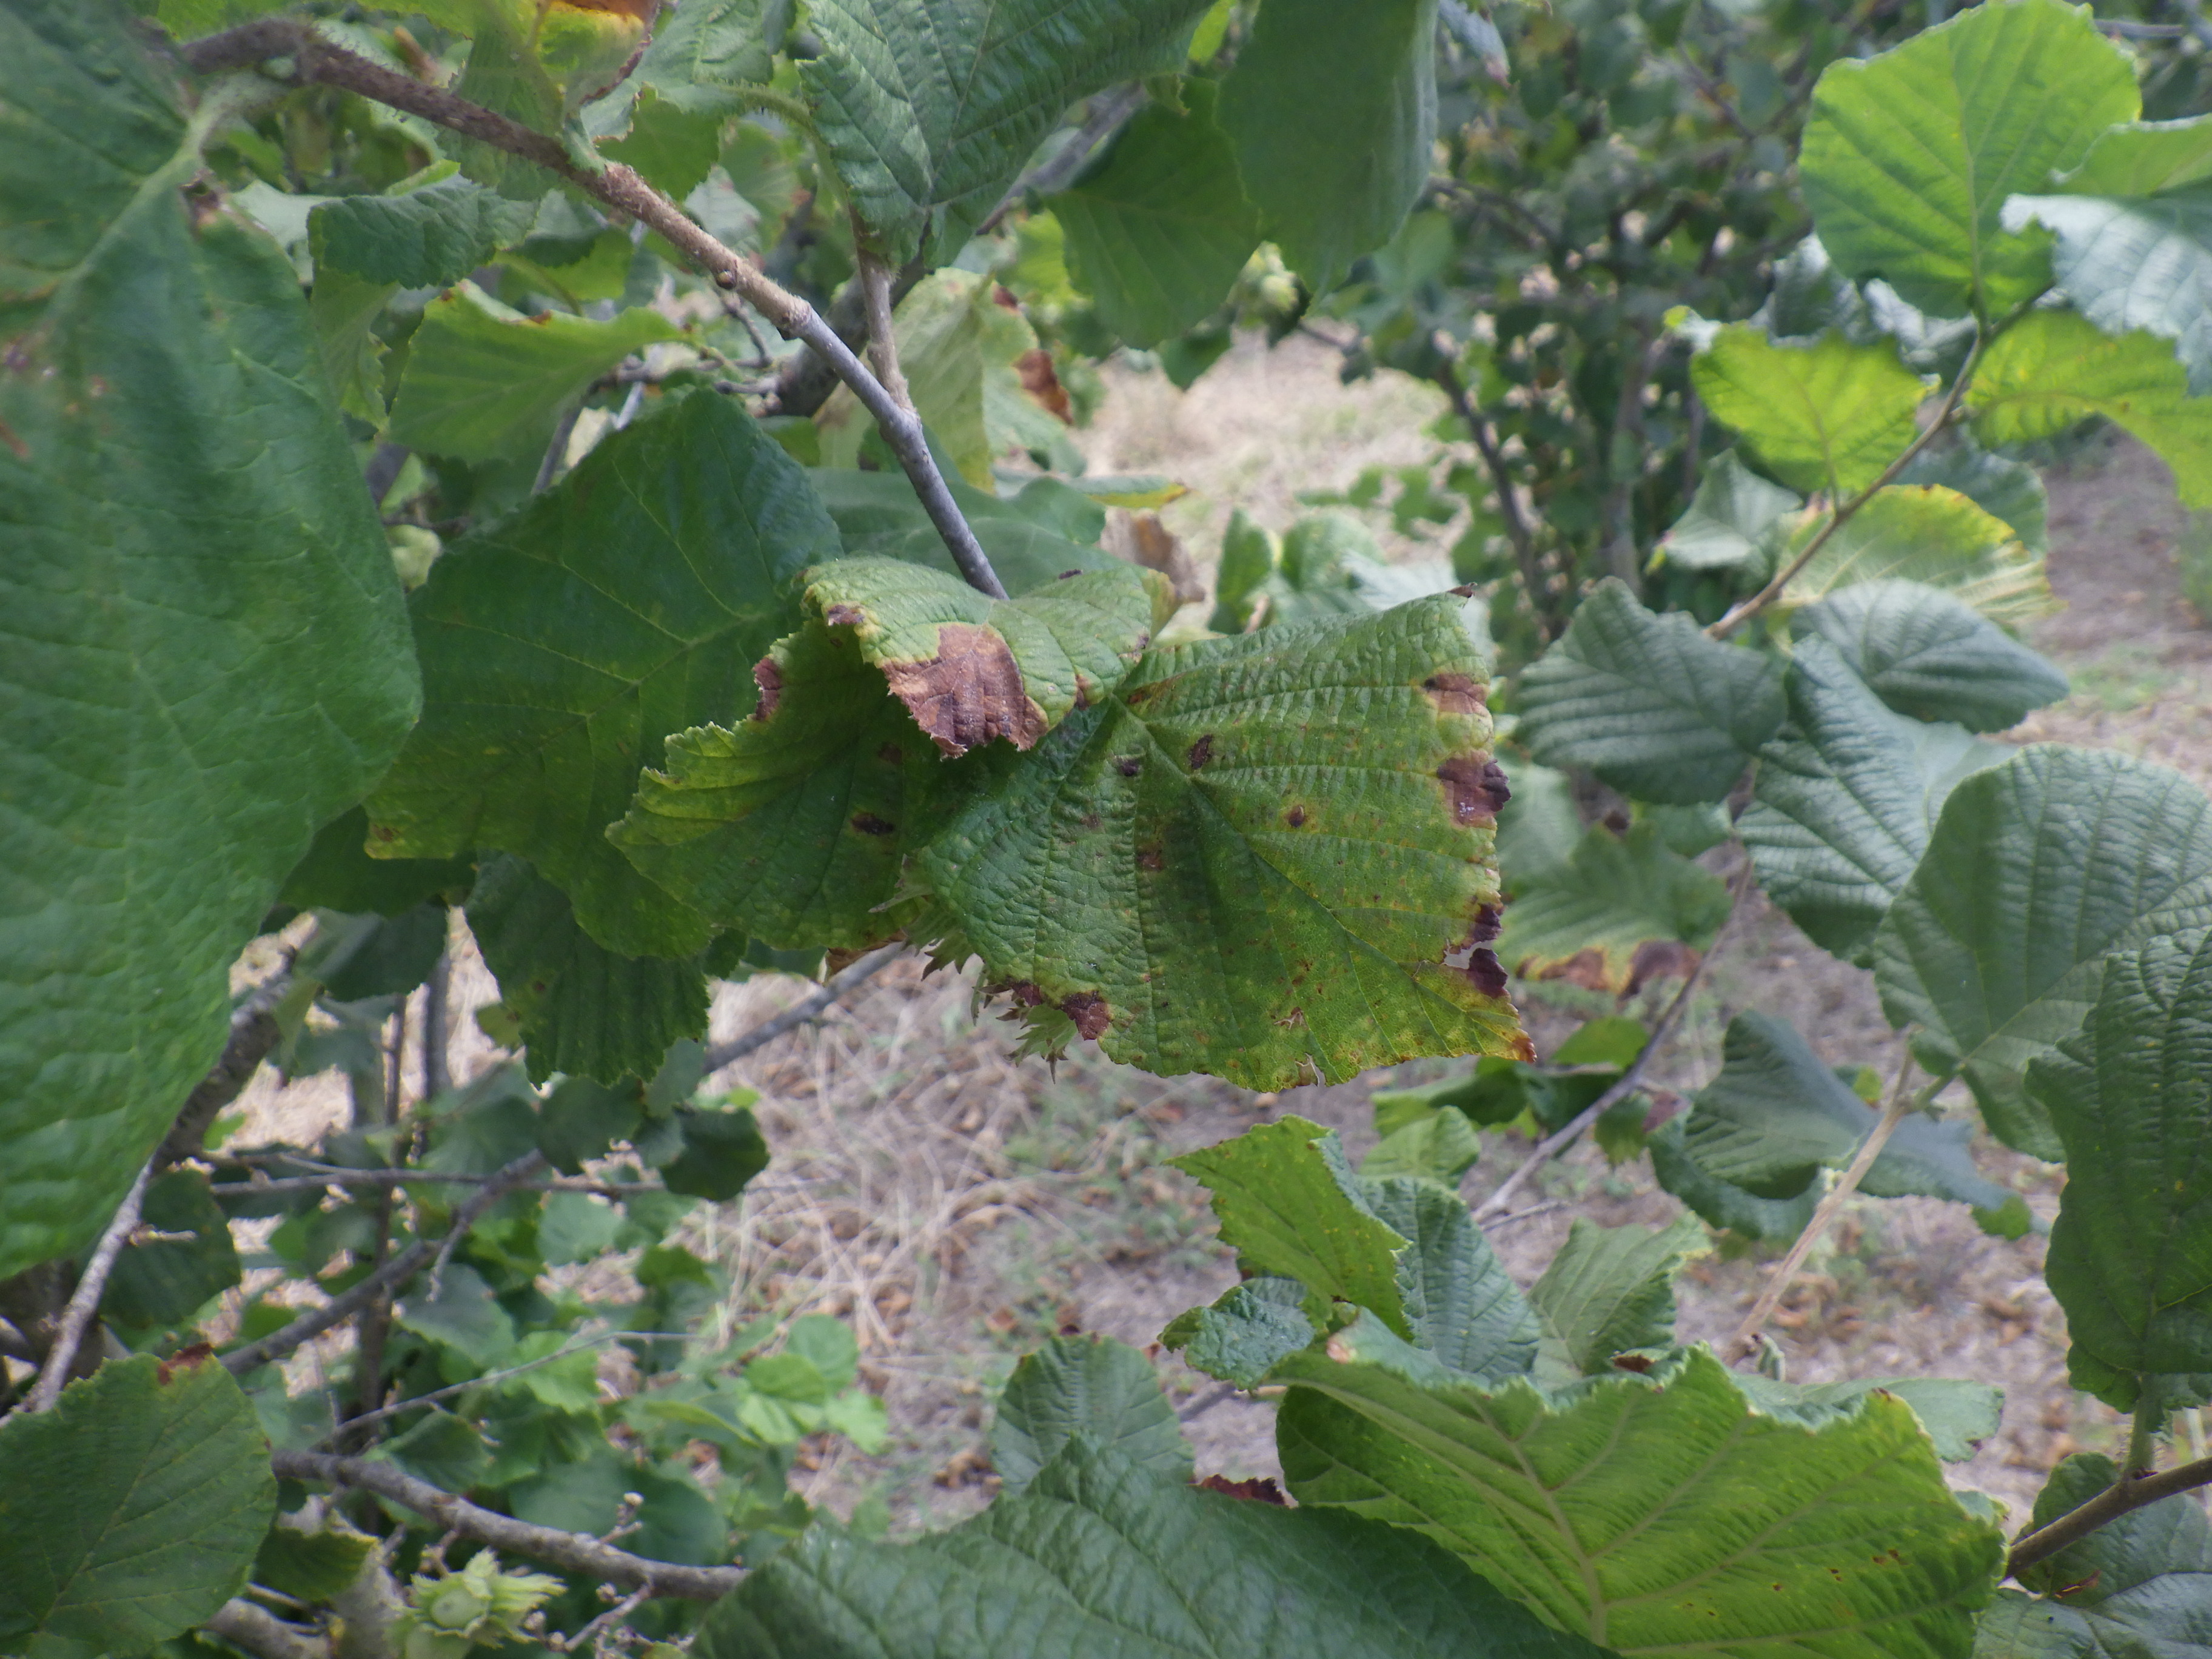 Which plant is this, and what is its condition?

hazel, bacterial spot, sunburn
